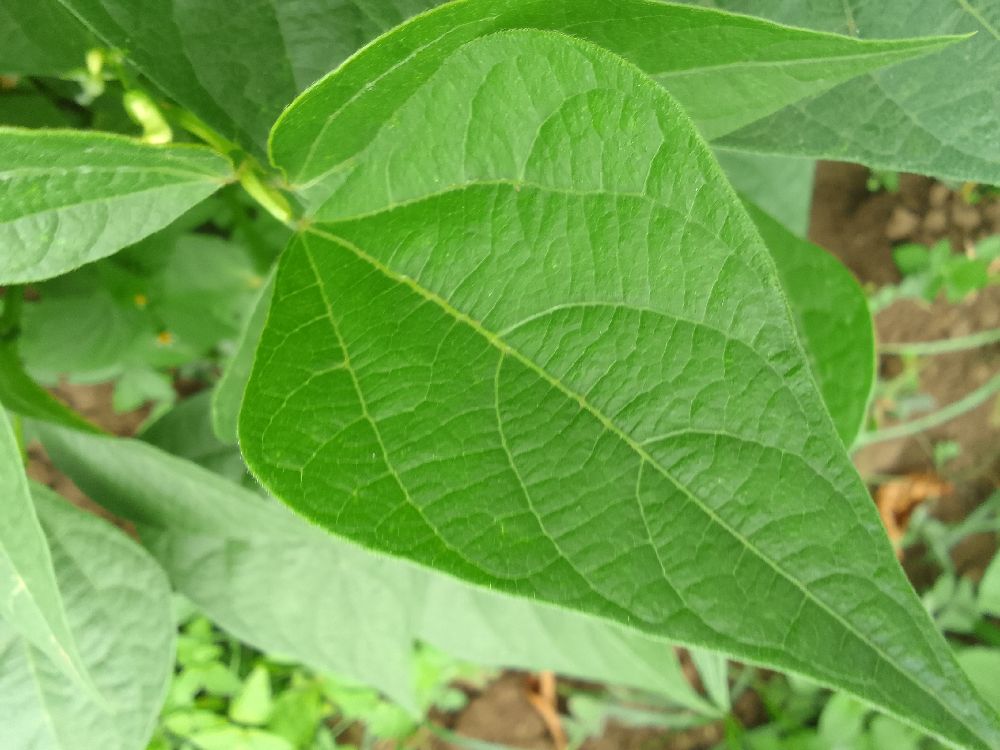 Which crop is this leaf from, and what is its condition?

common bean, healthy
